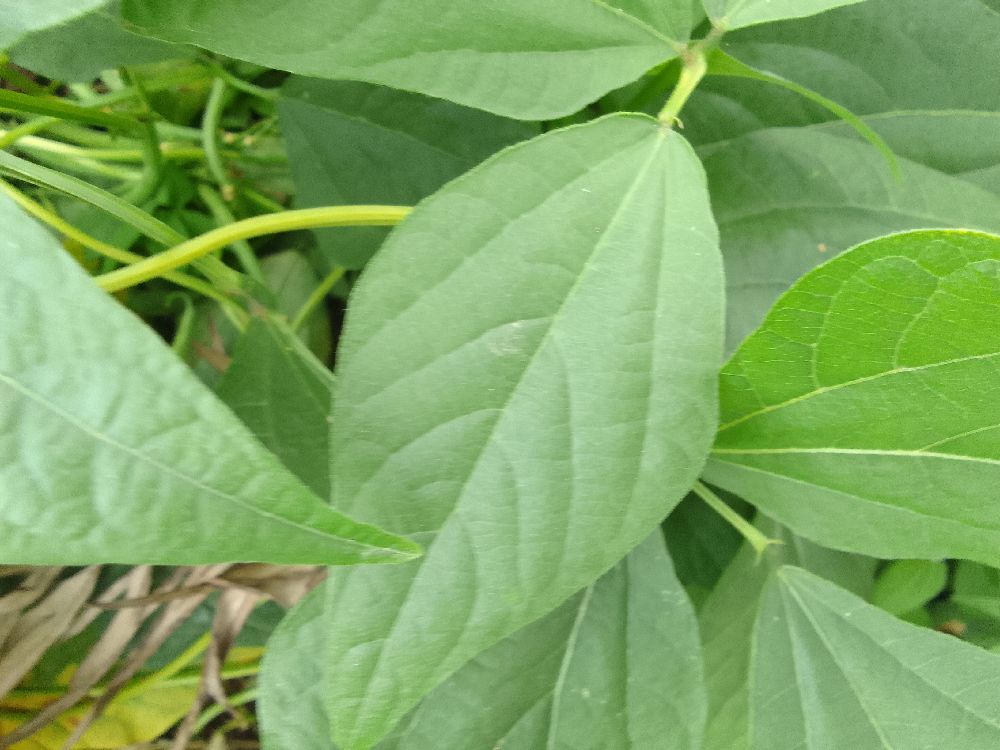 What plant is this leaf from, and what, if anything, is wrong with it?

common bean, healthy
